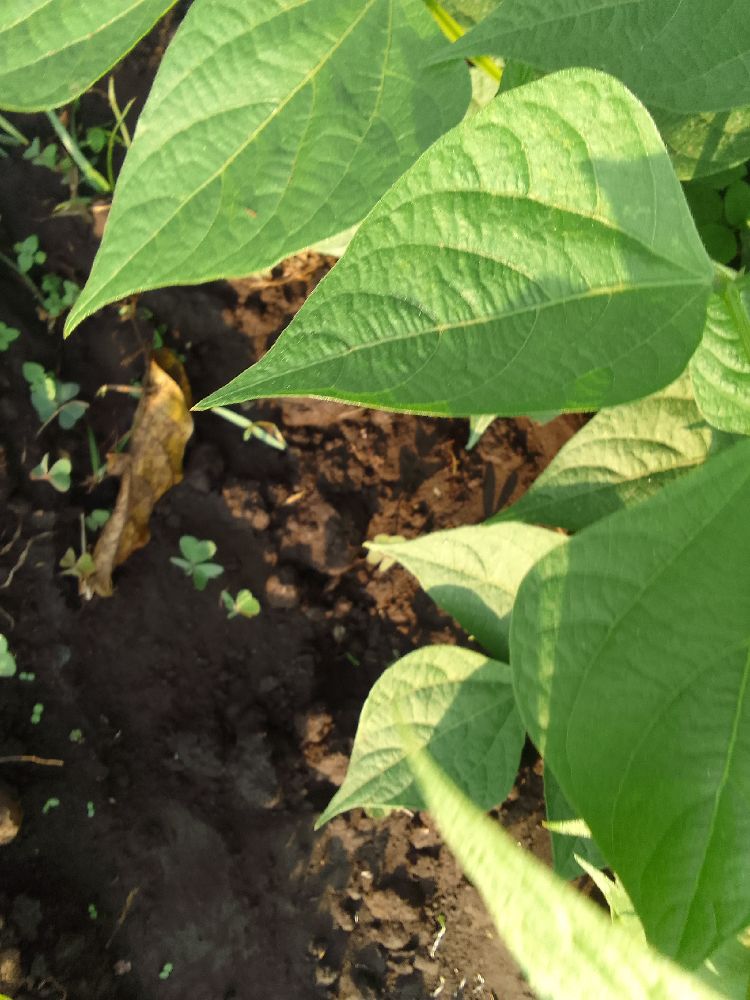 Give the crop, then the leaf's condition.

common bean, healthy
